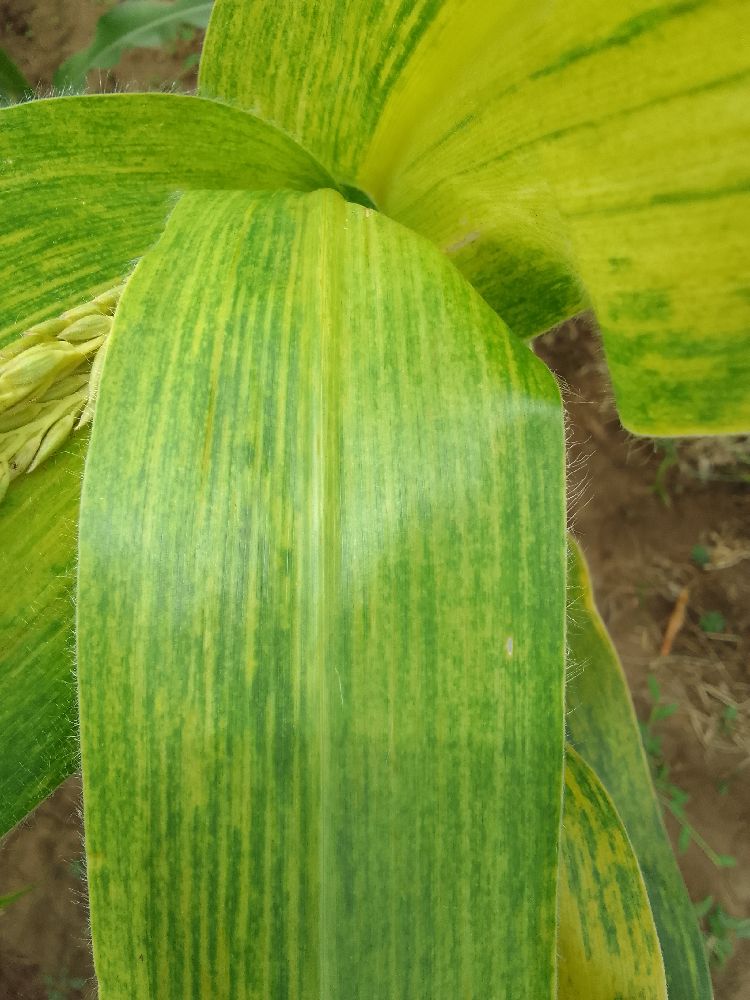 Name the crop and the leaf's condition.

maize, maize lethal necrosis
